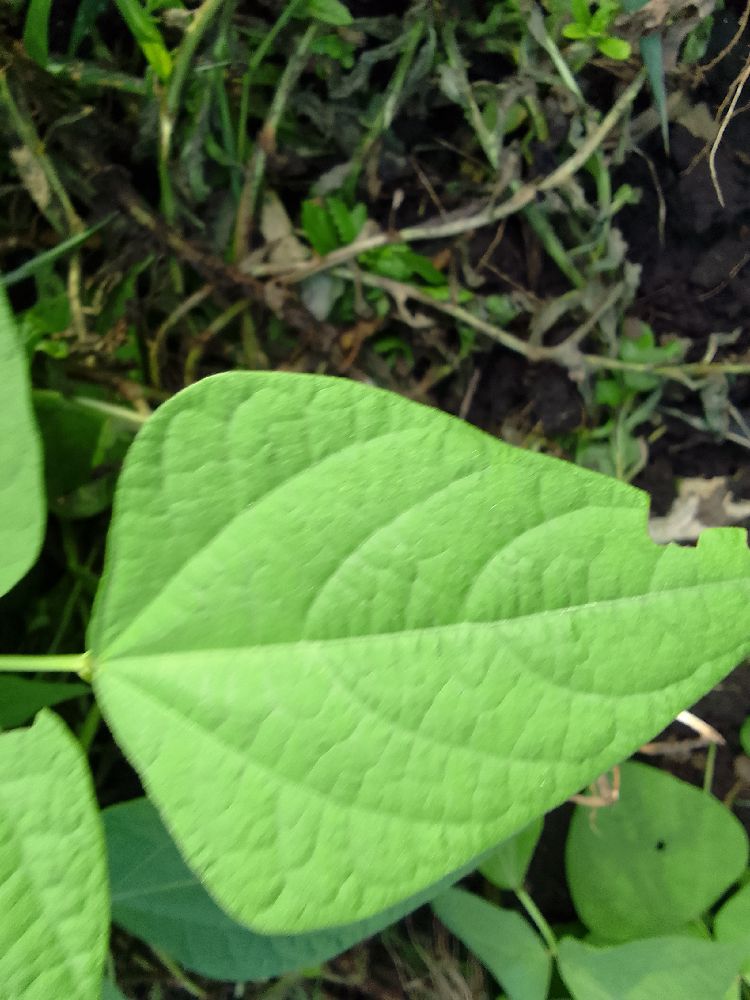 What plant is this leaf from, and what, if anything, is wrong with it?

common bean, healthy
